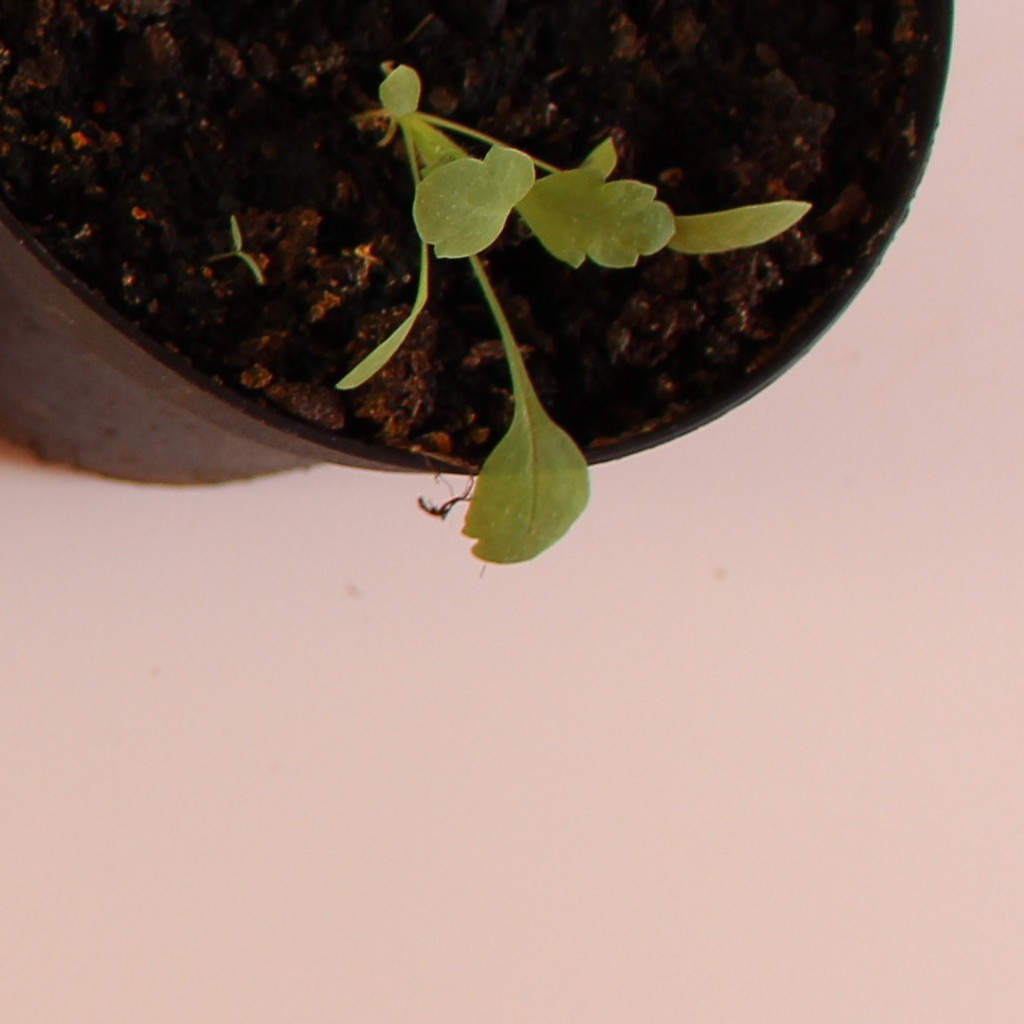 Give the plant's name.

Papaver rhoeas
